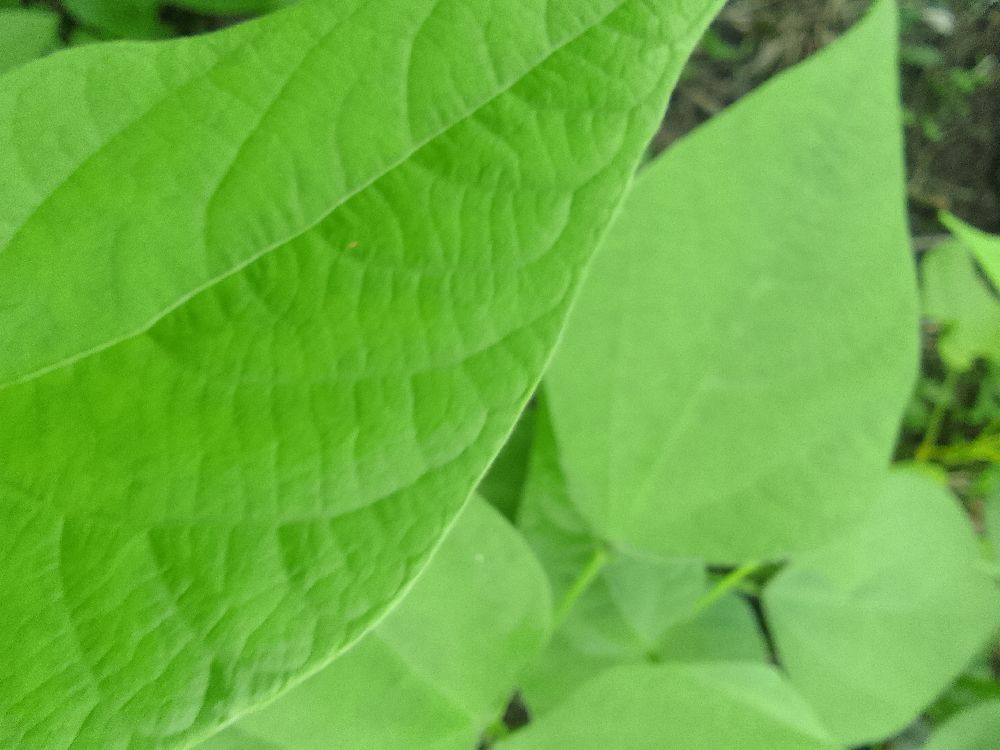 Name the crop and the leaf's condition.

common bean, healthy
